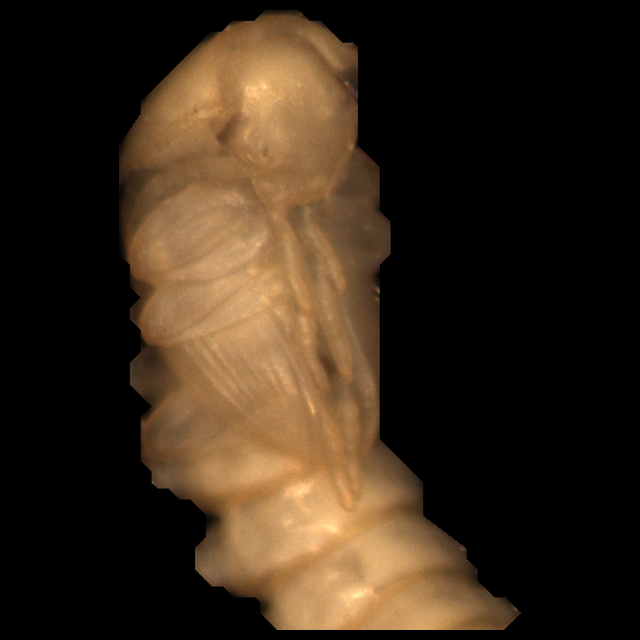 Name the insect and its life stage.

mealworm pupa
